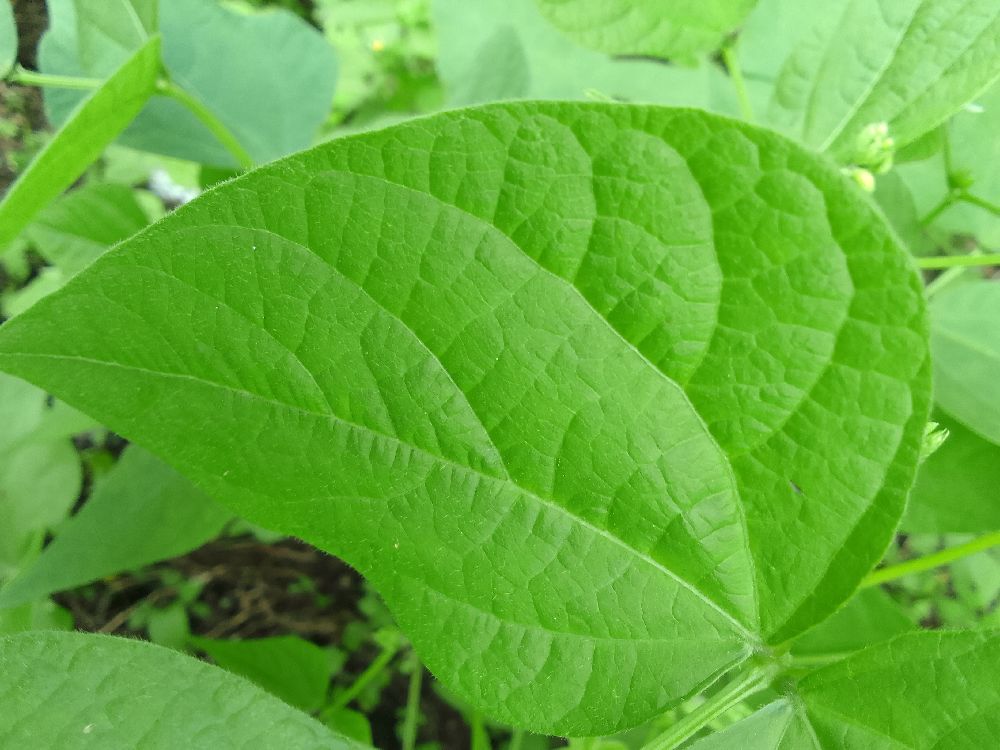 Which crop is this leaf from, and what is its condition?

common bean, healthy
